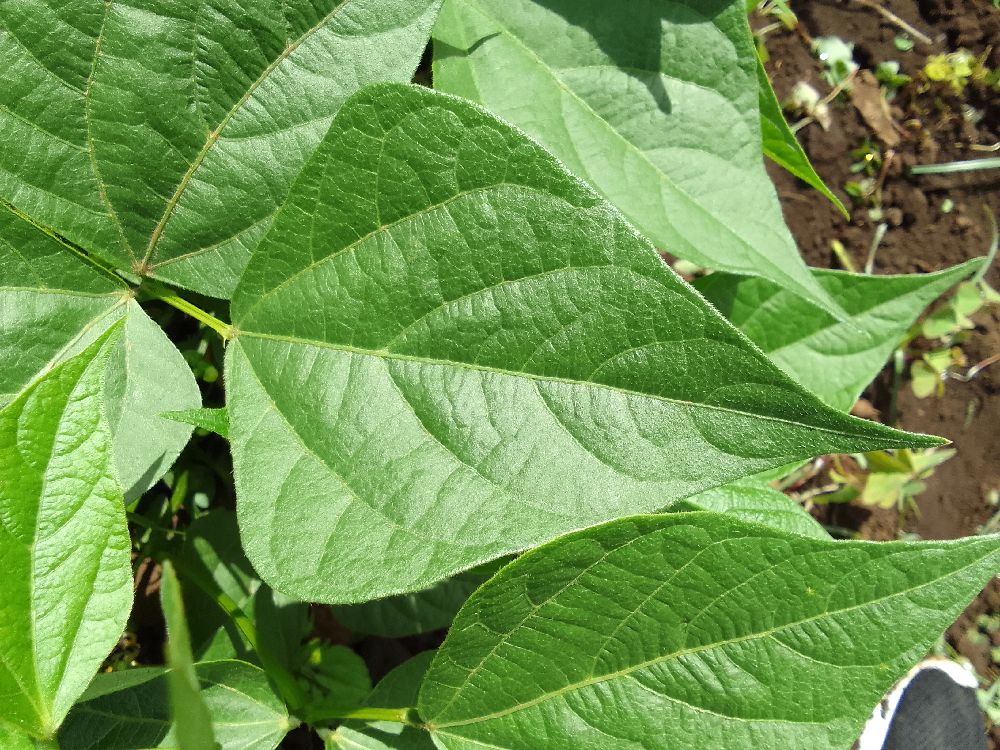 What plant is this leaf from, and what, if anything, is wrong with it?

common bean, healthy
